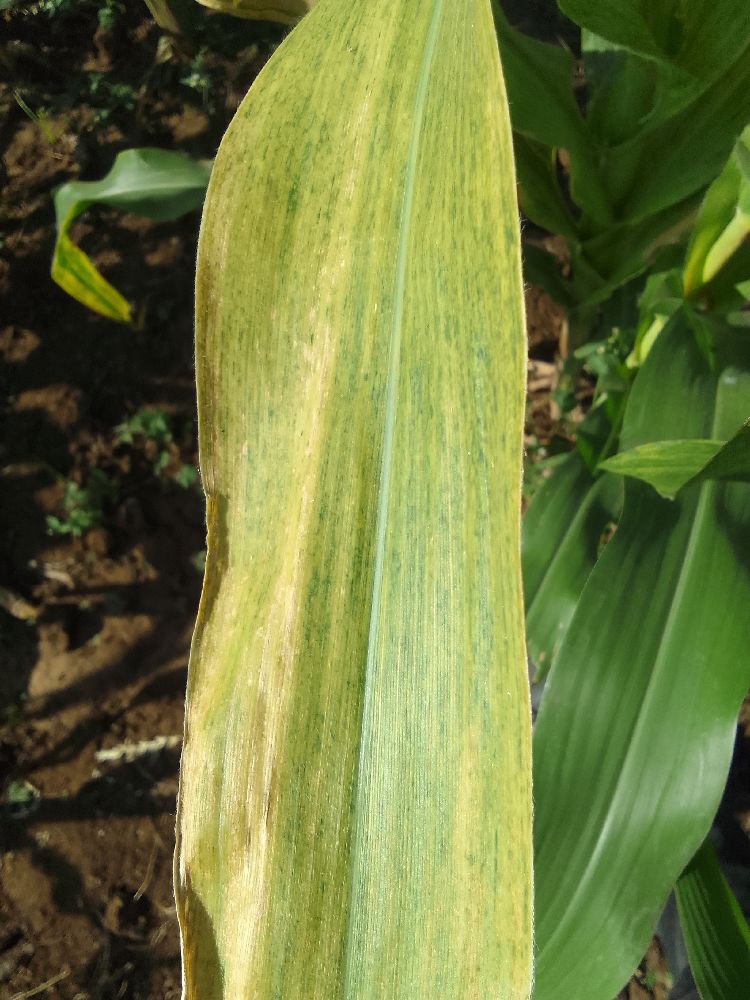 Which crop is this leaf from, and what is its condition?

maize, maize lethal necrosis
